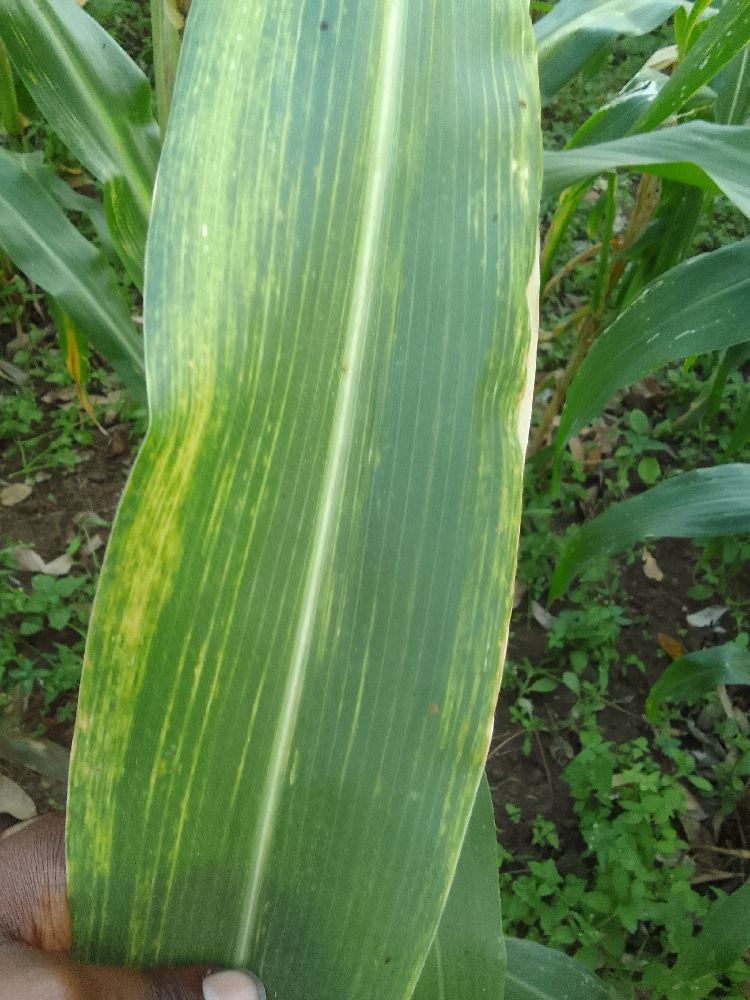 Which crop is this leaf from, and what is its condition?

maize, maize lethal necrosis
